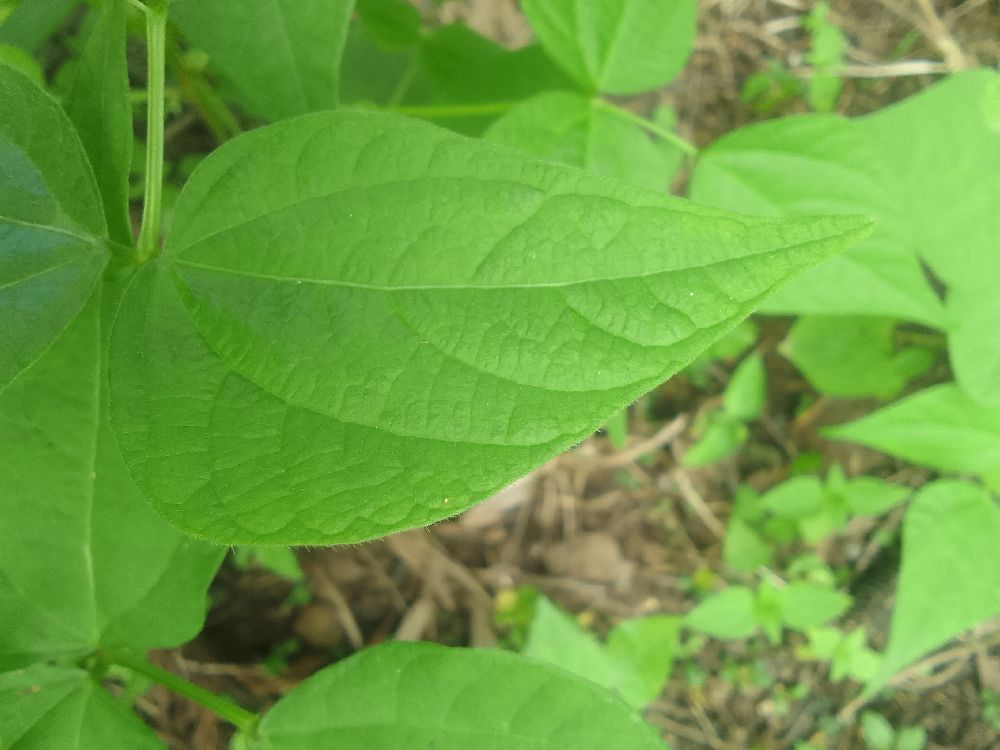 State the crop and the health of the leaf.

common bean, healthy
